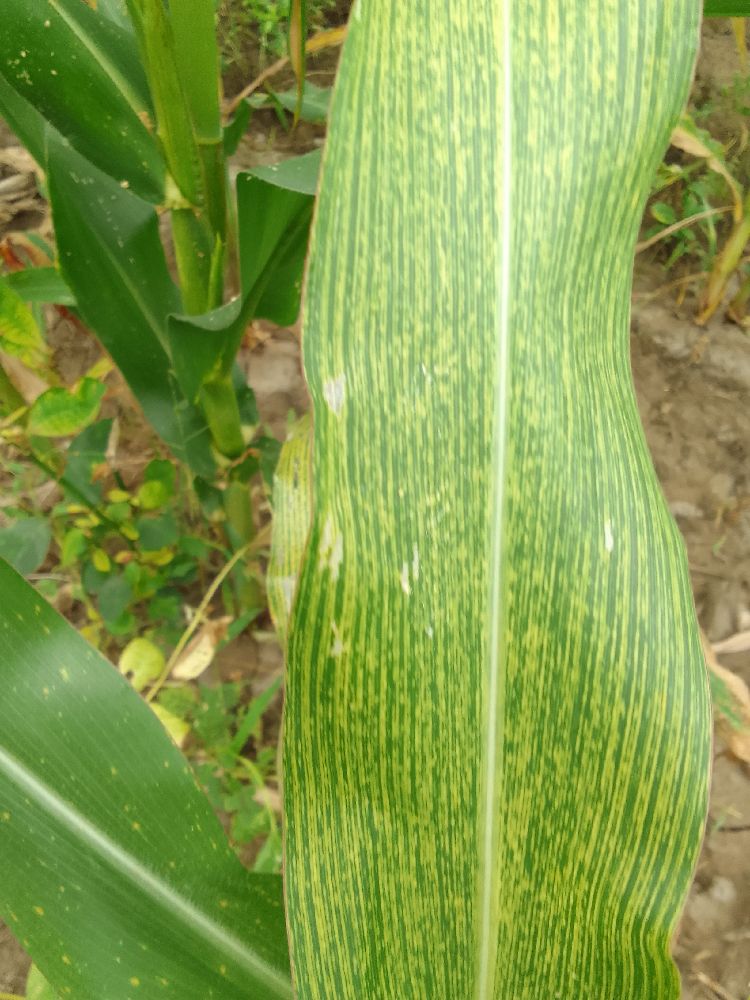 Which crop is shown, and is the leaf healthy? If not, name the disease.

maize, maize streak virus
